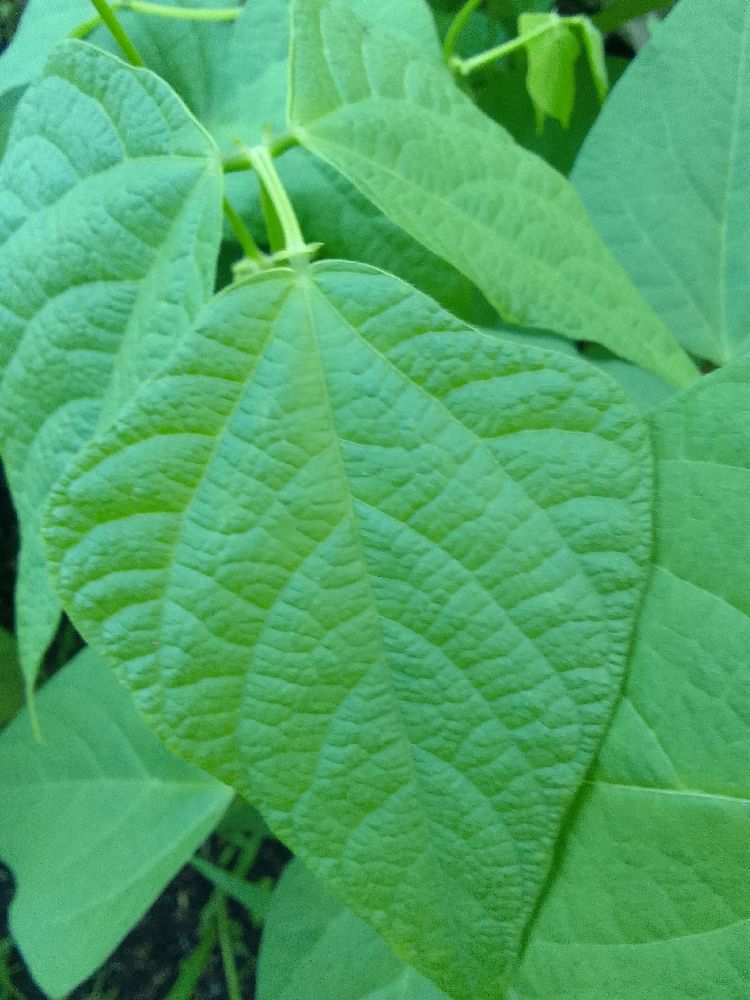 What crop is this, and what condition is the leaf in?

common bean, healthy
